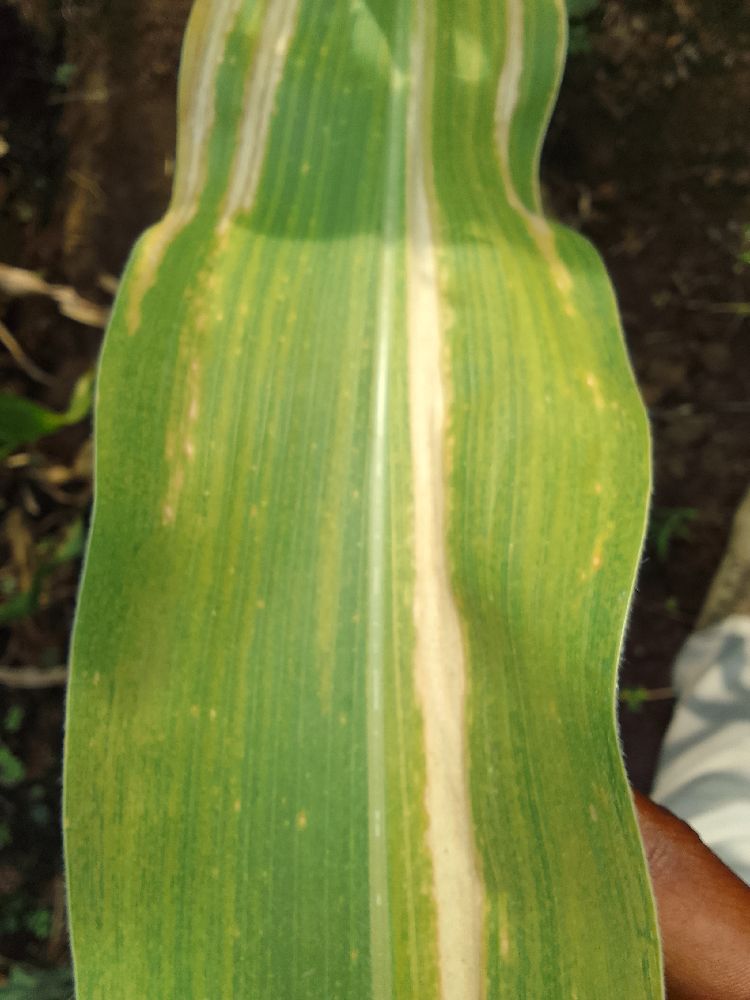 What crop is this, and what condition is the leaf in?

maize, maize lethal necrosis
